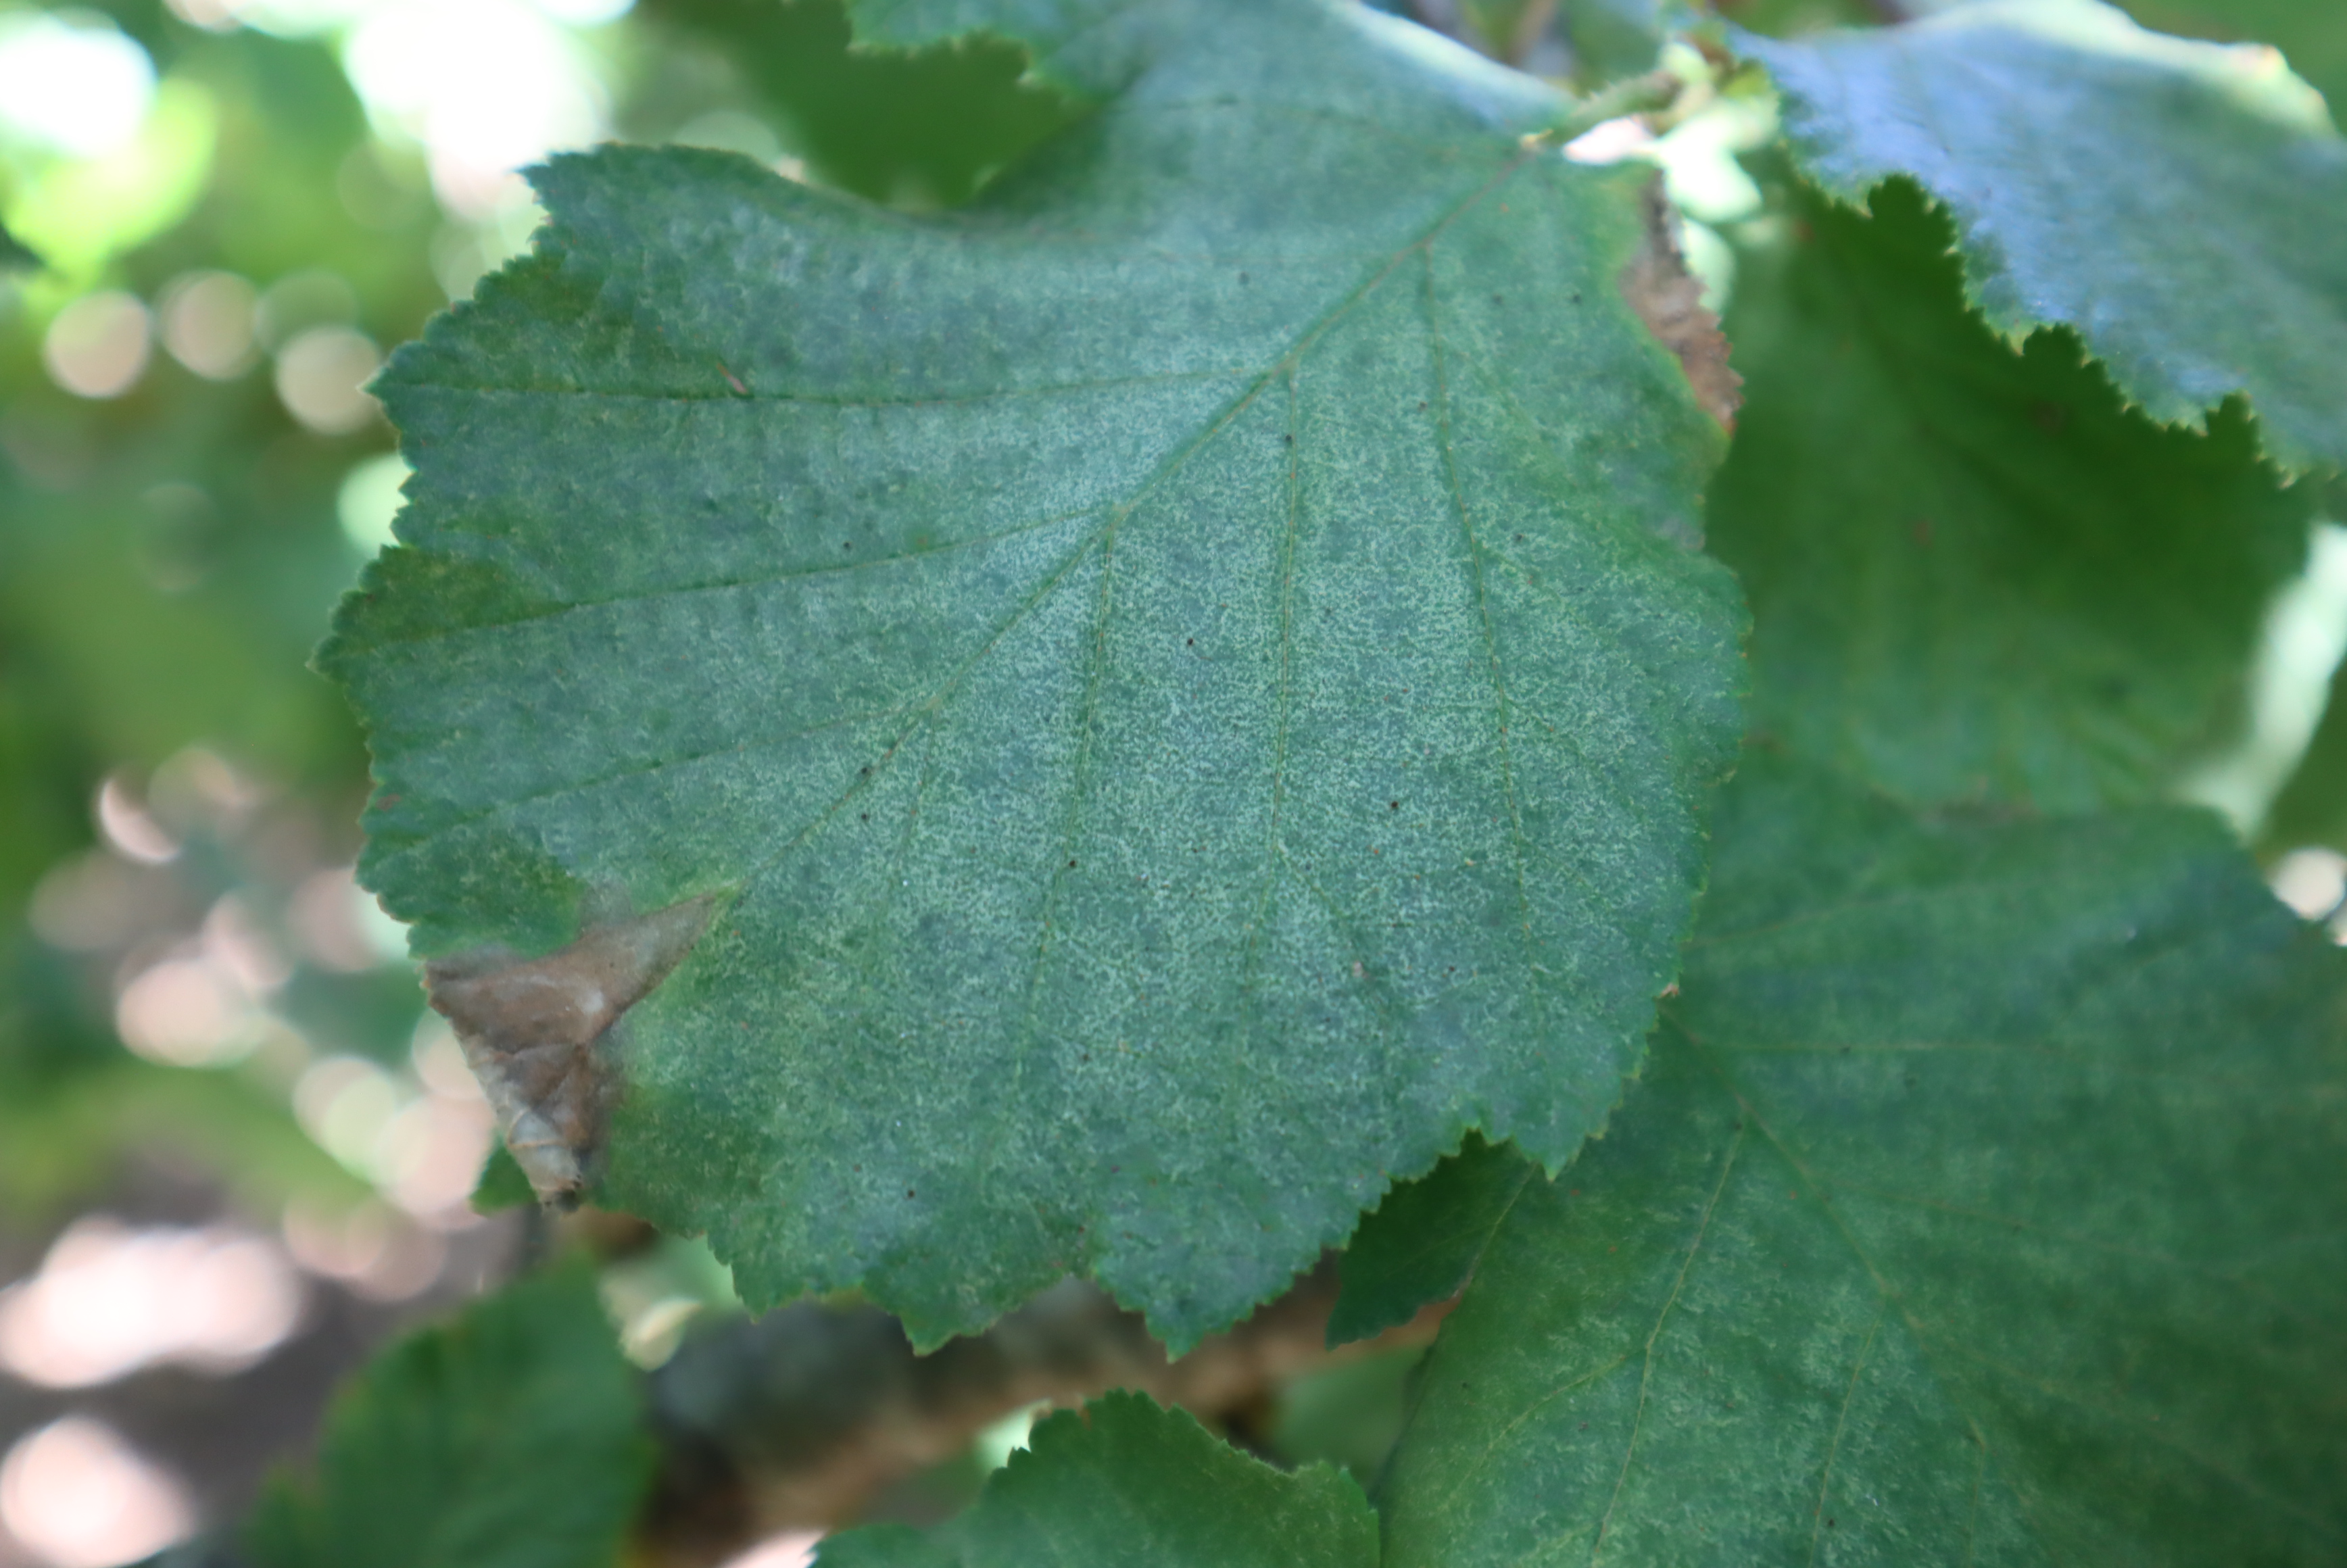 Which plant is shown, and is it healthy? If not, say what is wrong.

hazel, sunburn
